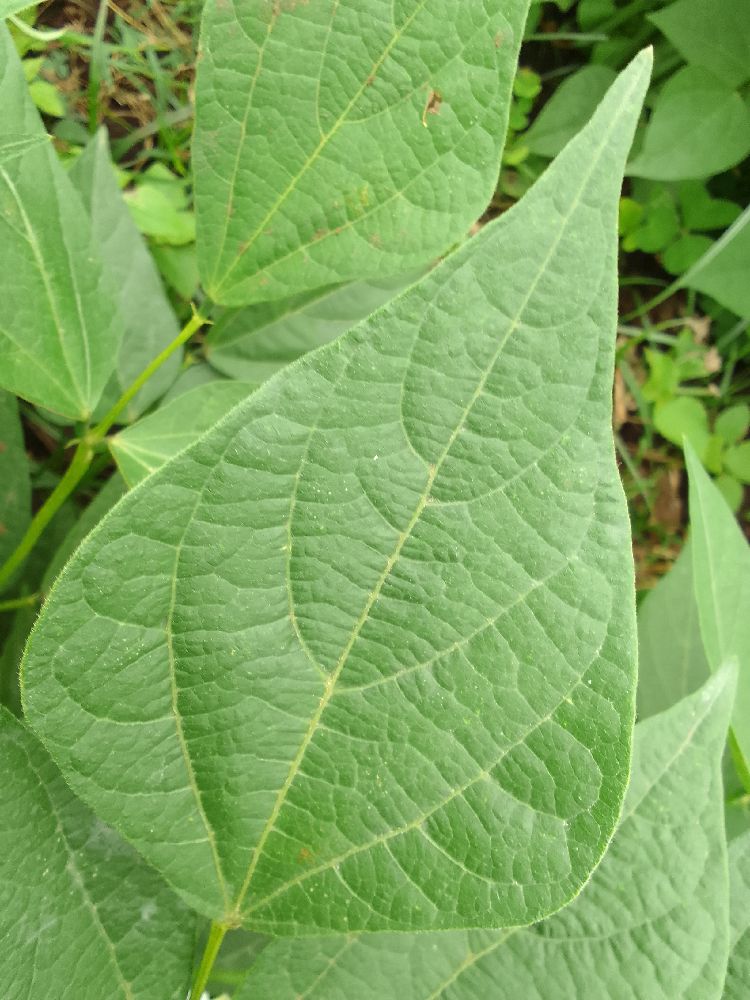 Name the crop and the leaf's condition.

common bean, healthy
